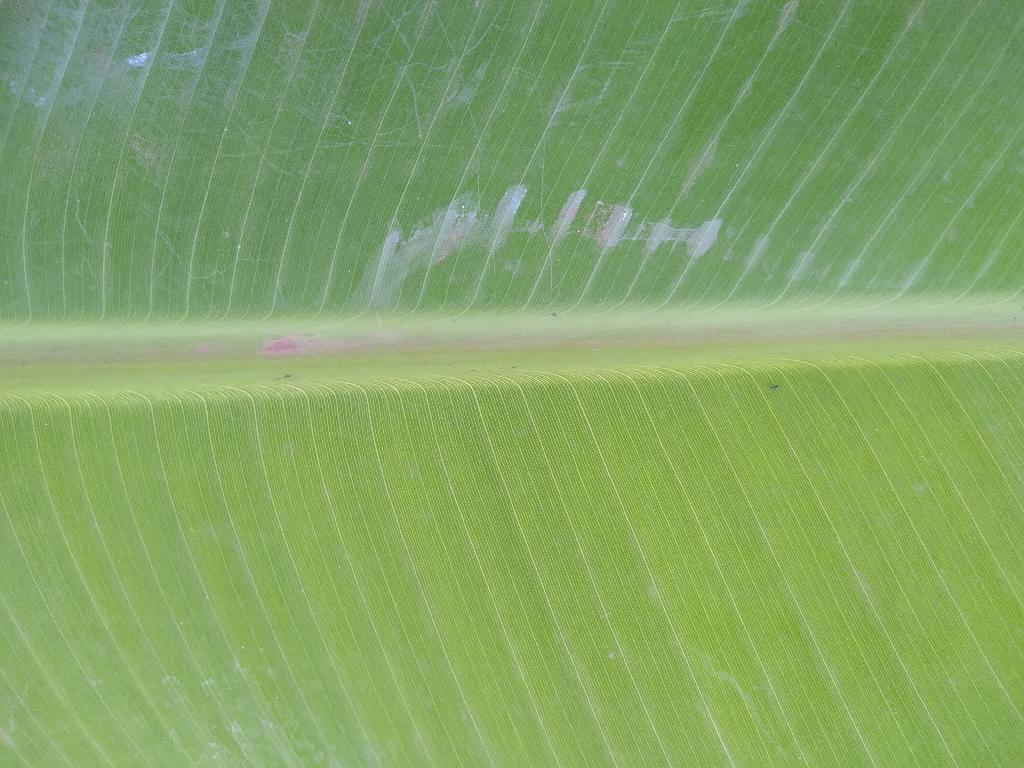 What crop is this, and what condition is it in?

banana, healthy
